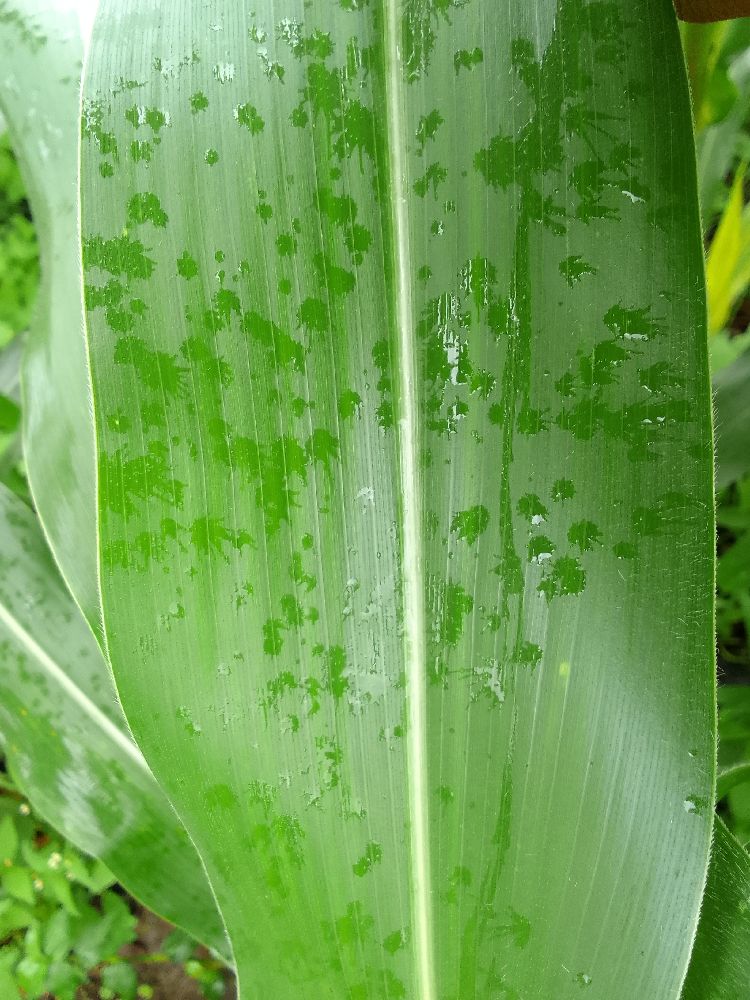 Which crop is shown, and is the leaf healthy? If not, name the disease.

maize, healthy
